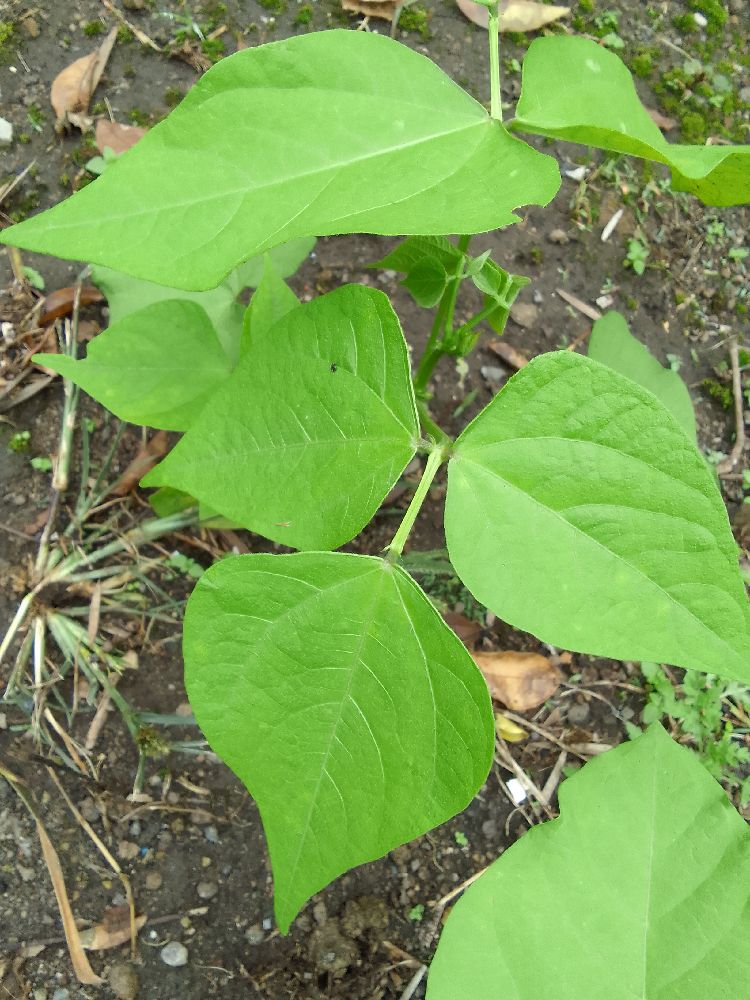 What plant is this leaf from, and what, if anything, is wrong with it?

common bean, healthy
